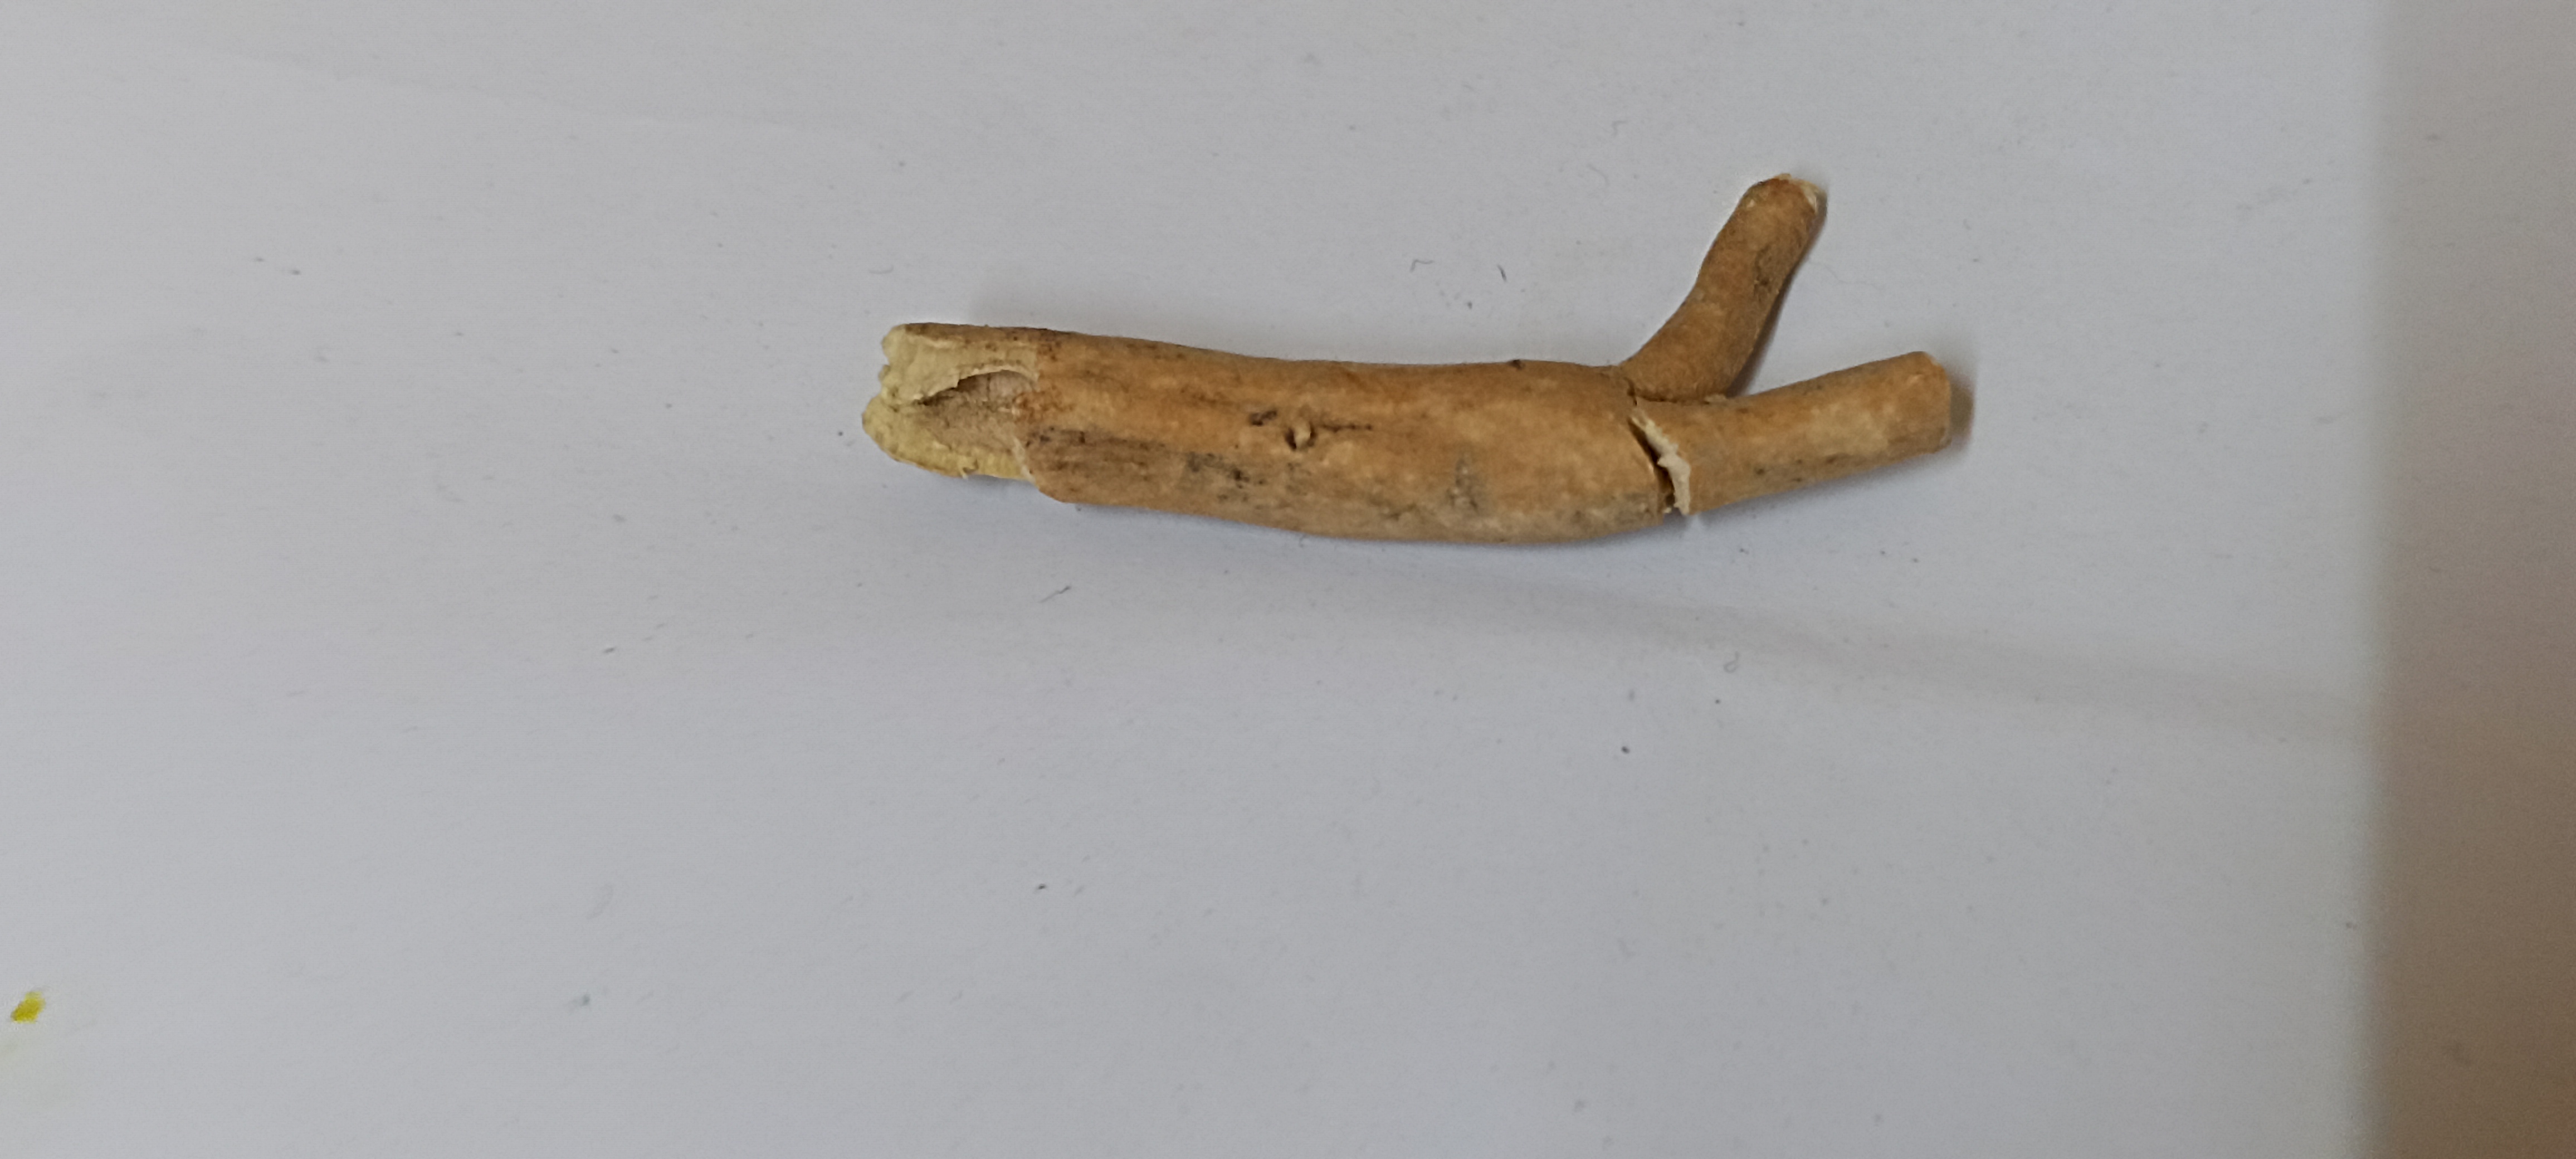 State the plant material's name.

ashwagandha
